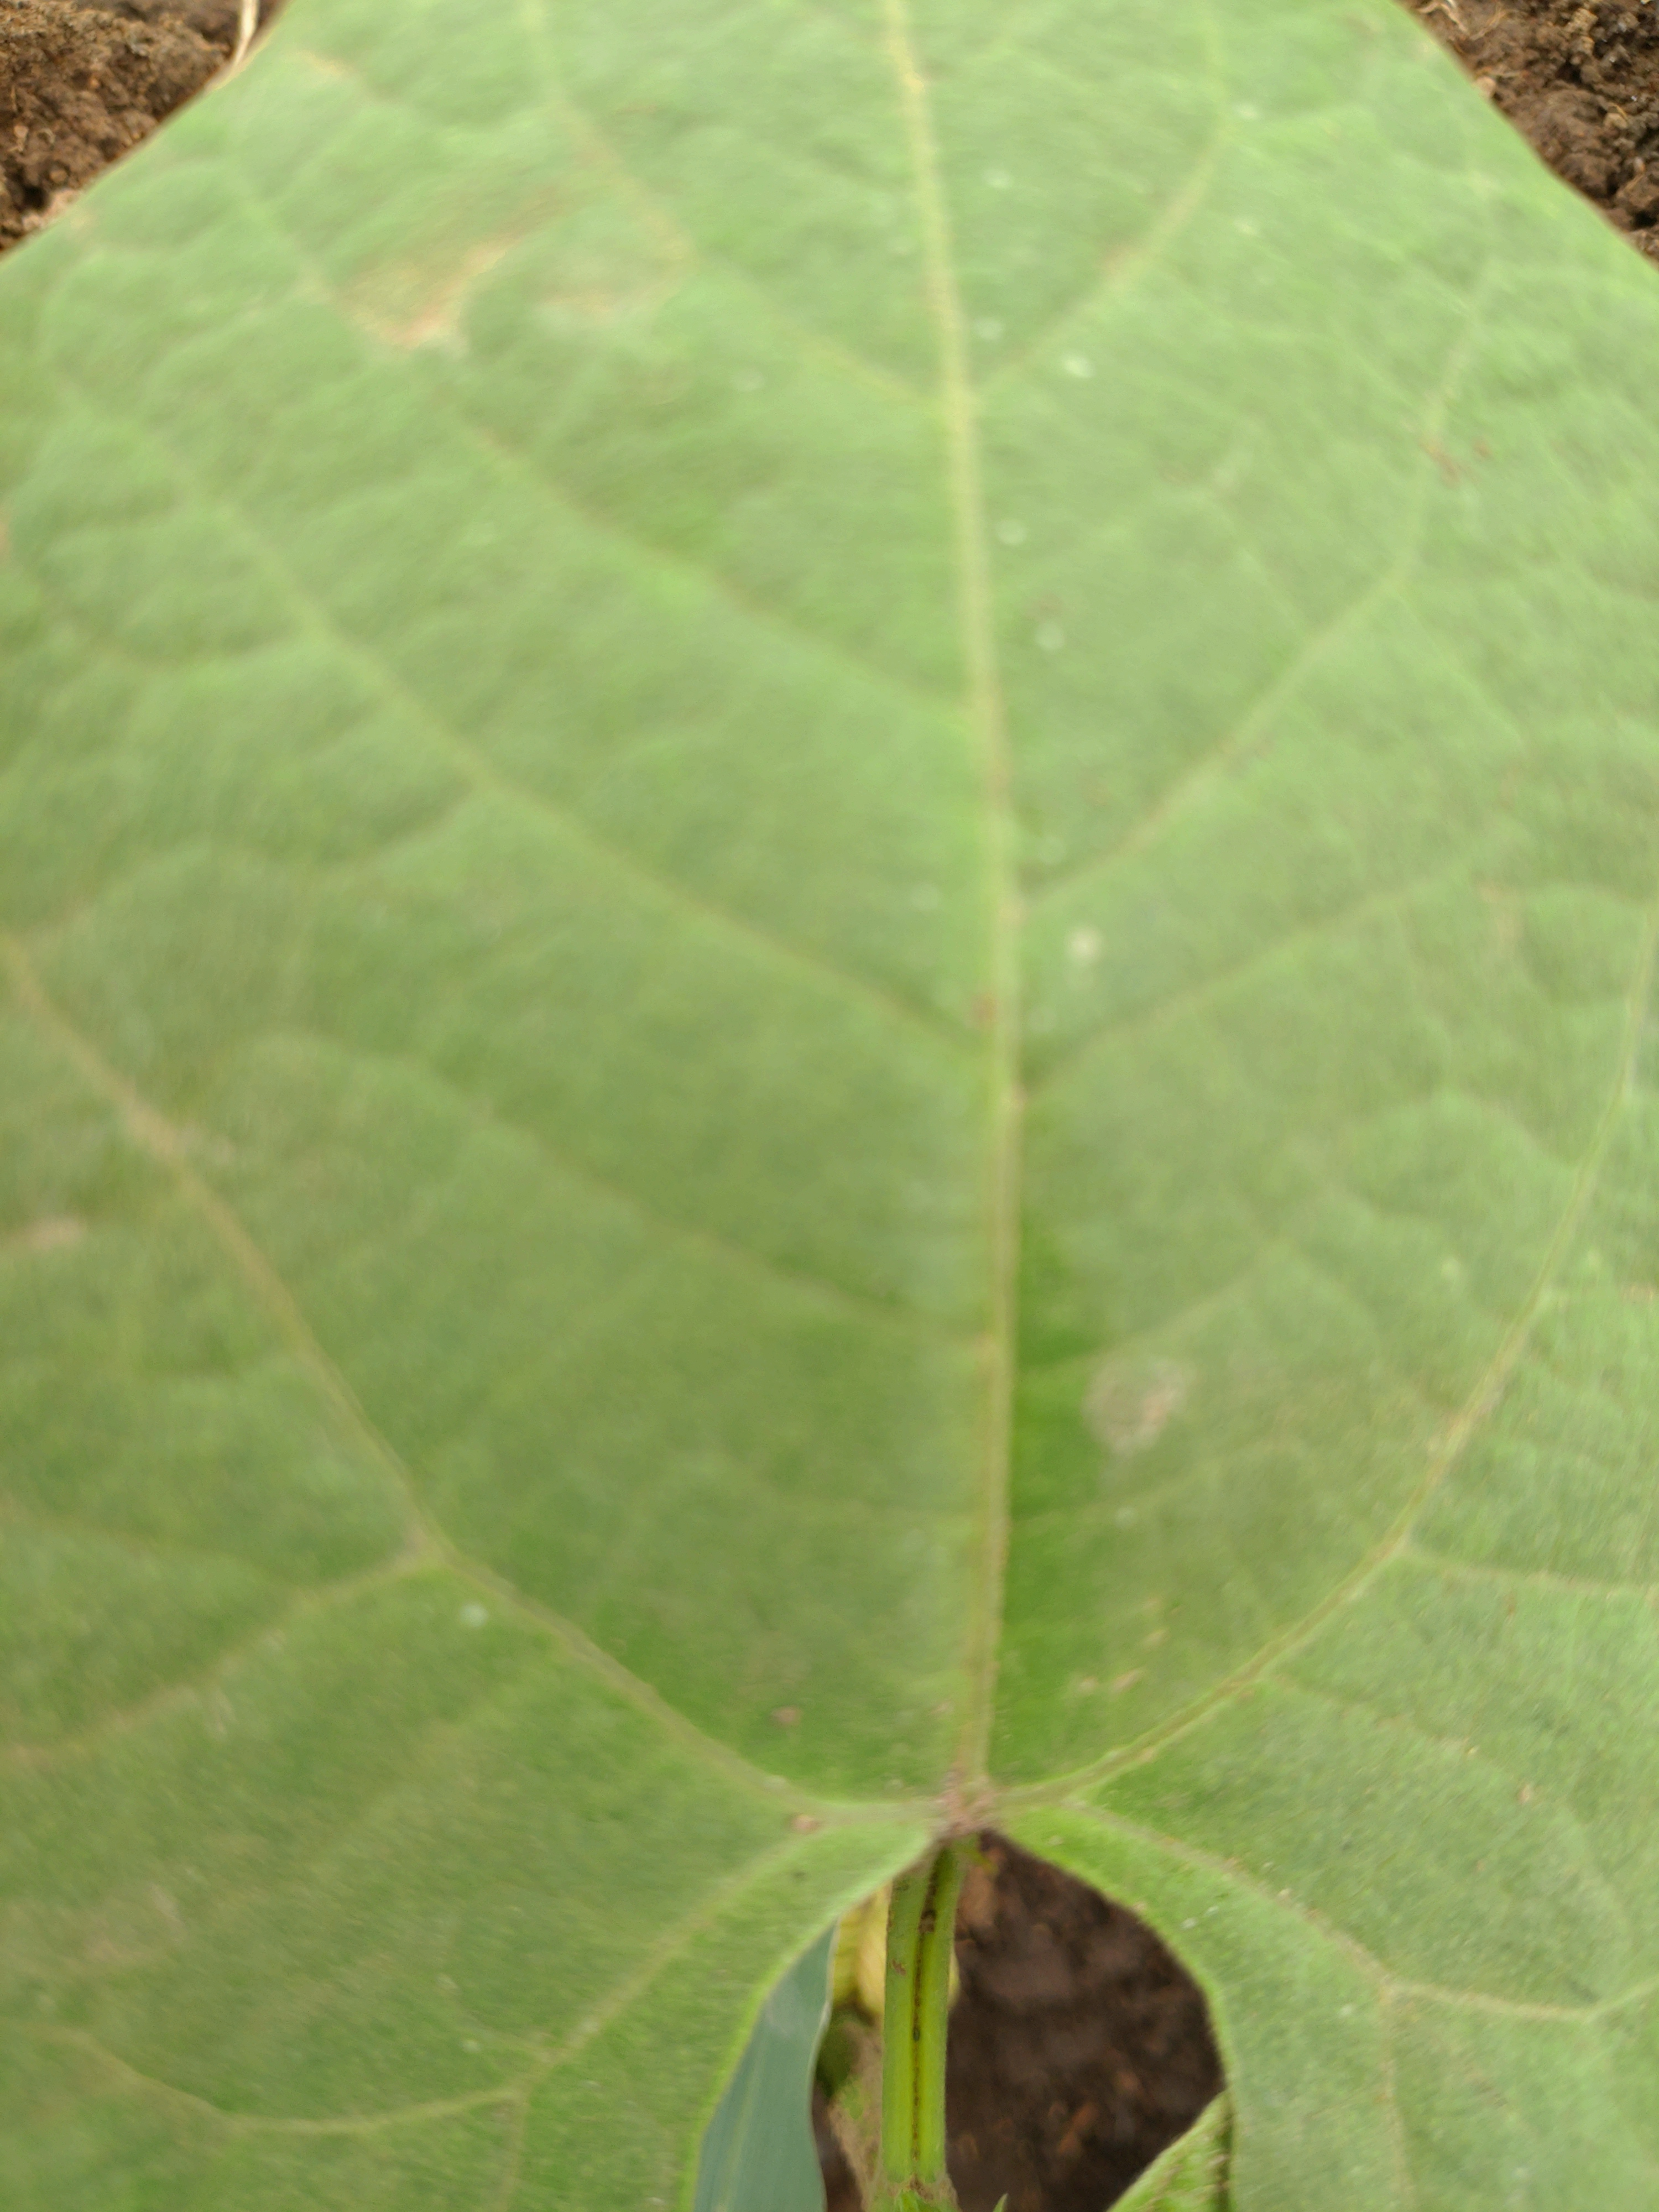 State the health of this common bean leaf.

healthy
